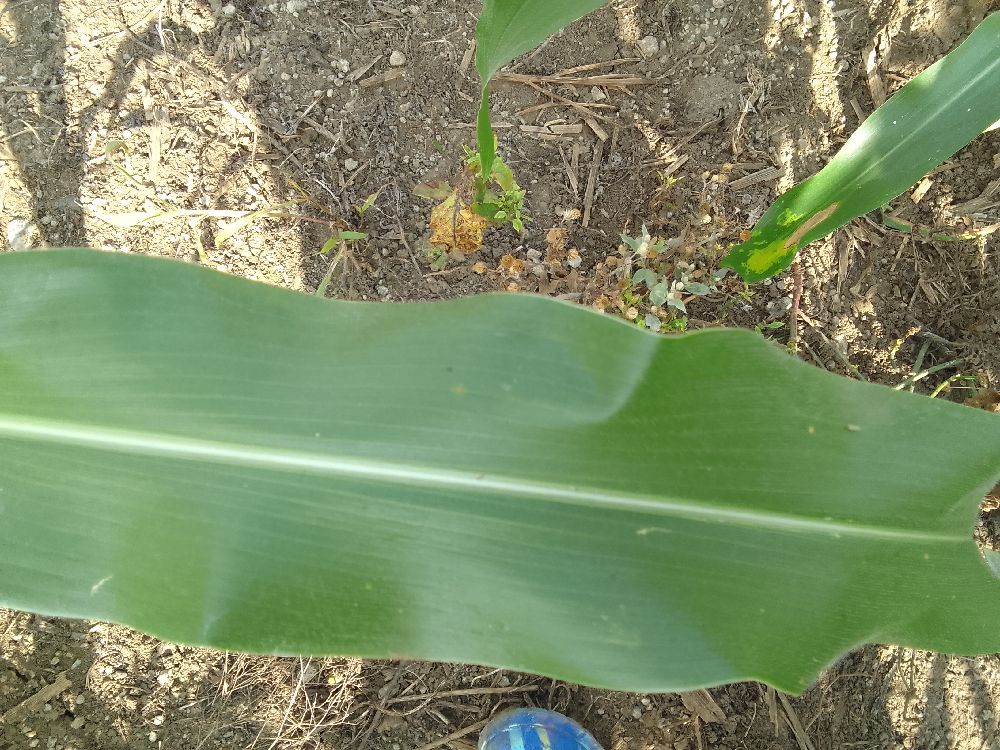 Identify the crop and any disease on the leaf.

maize, healthy
